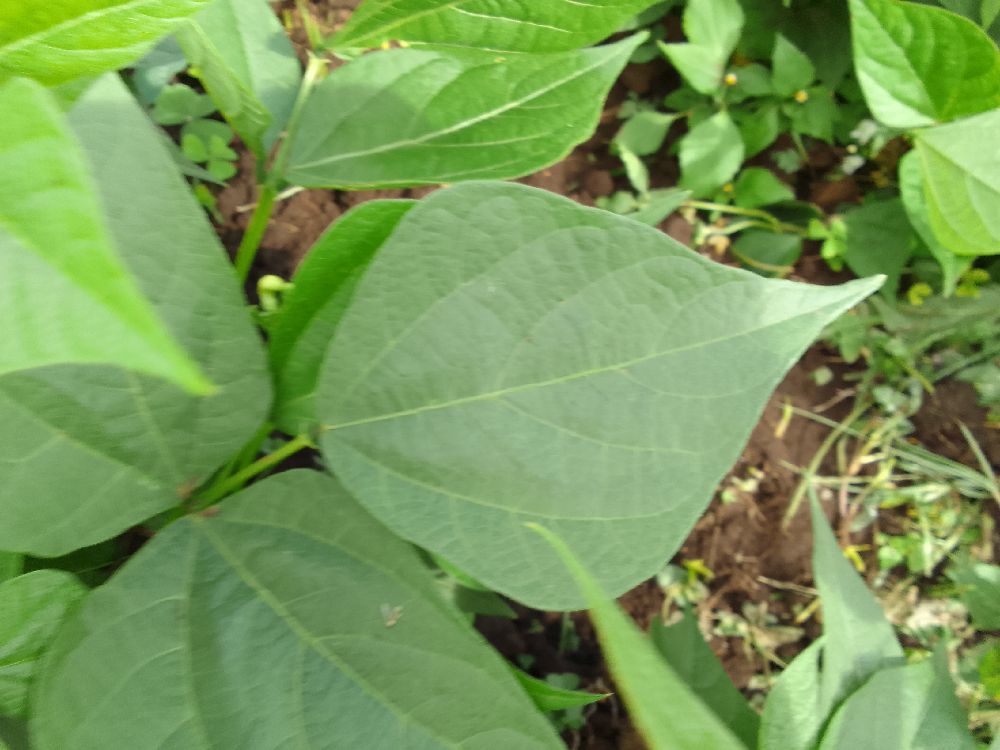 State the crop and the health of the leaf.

common bean, healthy
